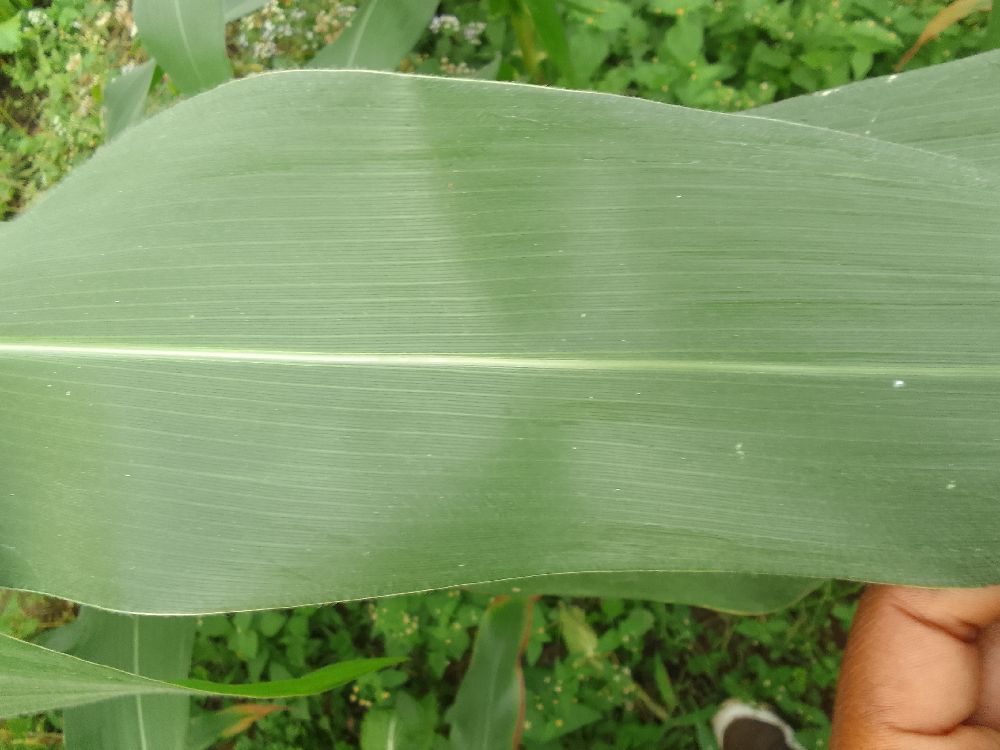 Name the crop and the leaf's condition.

maize, healthy
